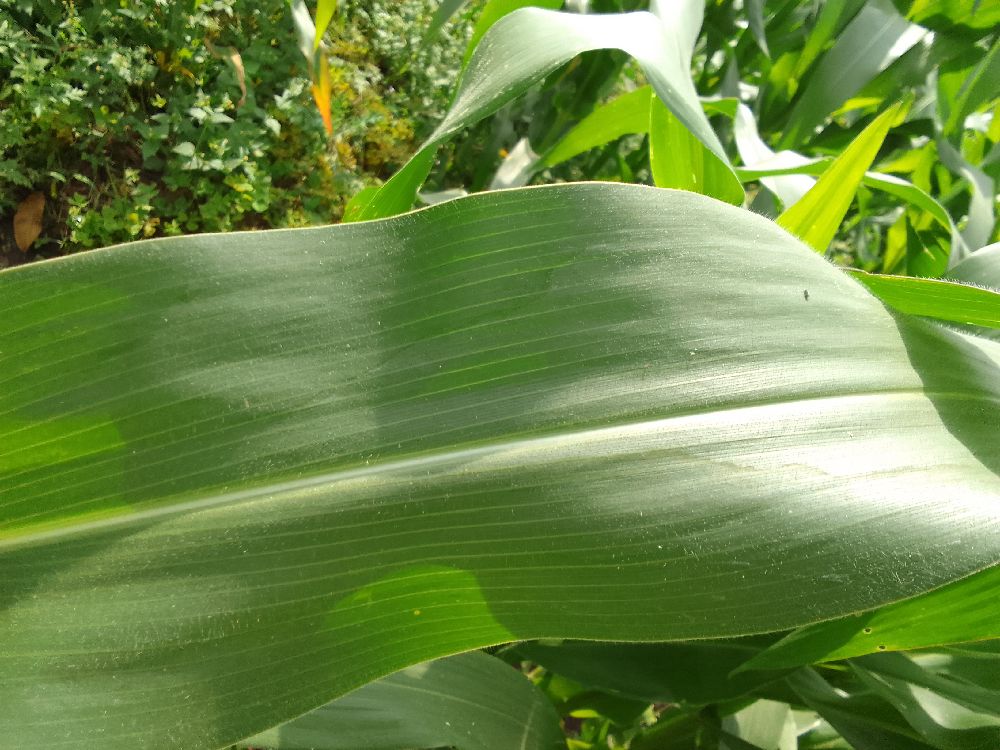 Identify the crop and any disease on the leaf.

maize, healthy
